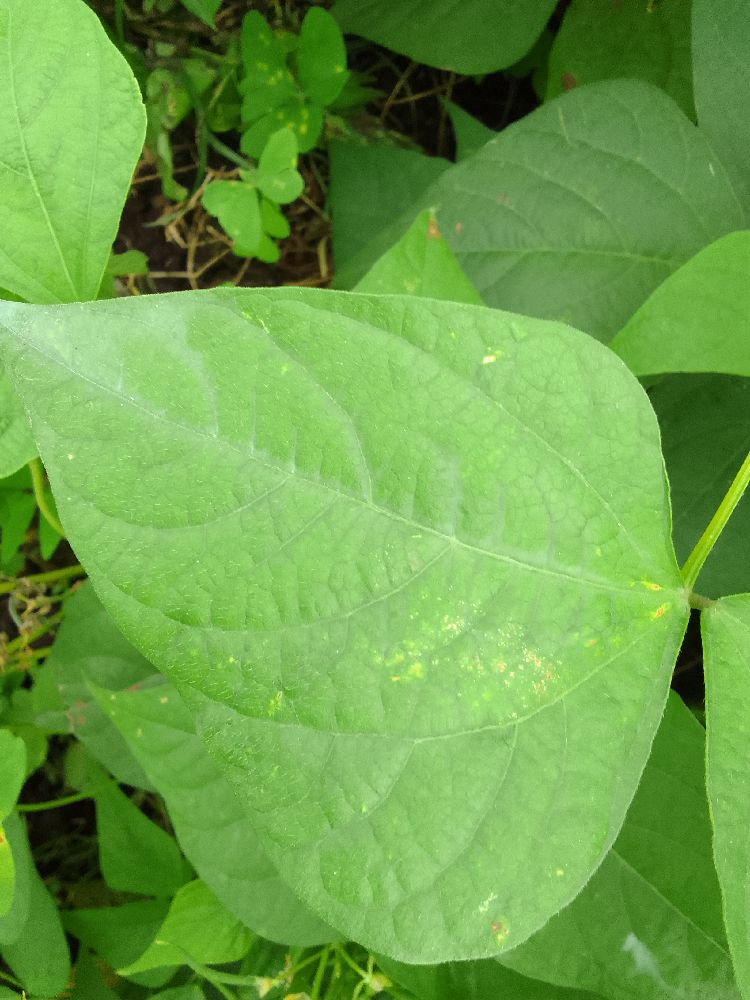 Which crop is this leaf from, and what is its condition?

common bean, healthy
